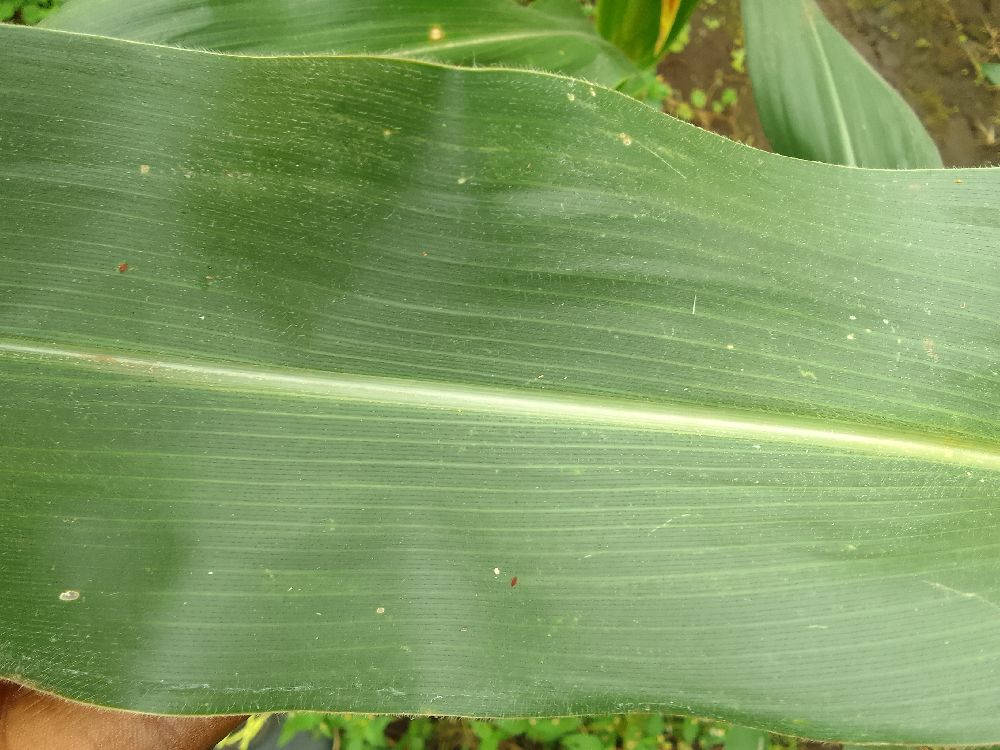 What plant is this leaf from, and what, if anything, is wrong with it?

maize, healthy
